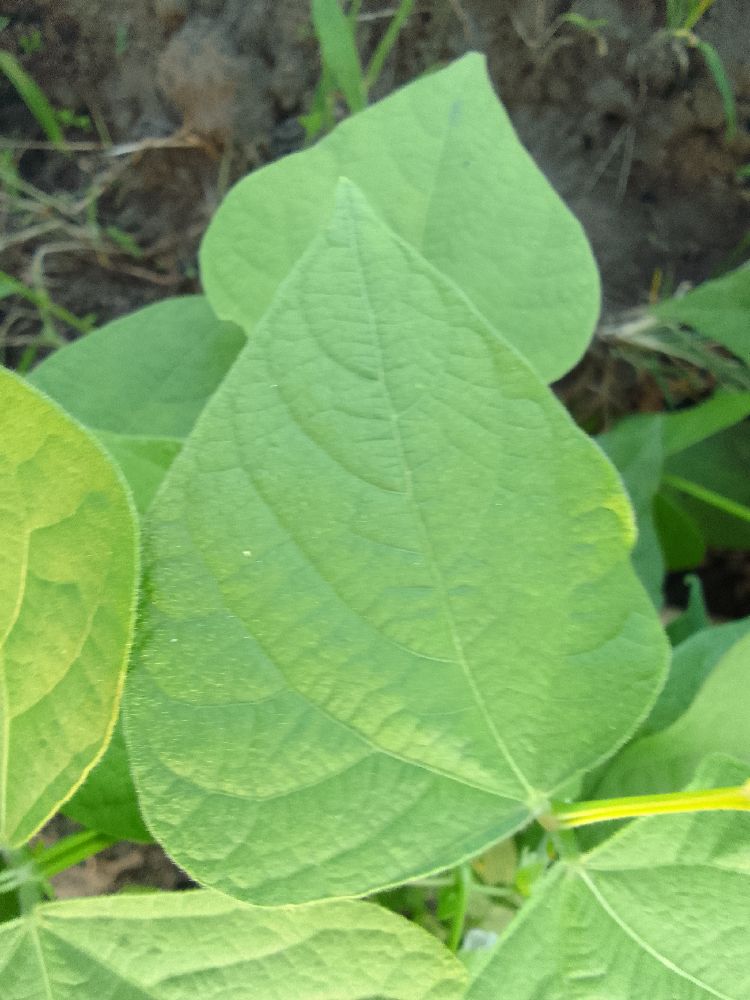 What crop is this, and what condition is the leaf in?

common bean, healthy
